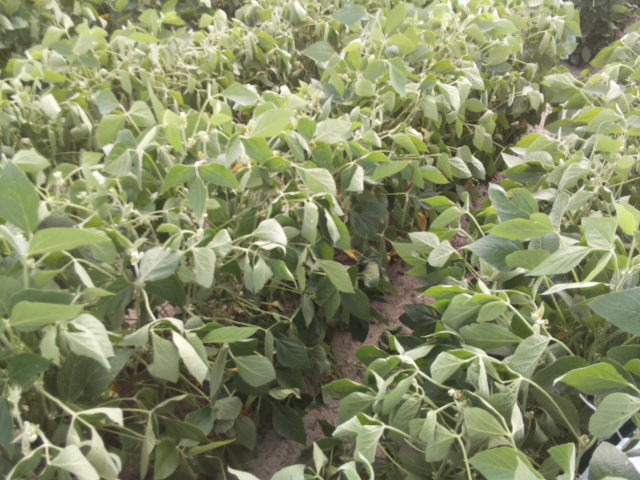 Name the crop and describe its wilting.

soybean, moderate turgor loss in upper canopy
